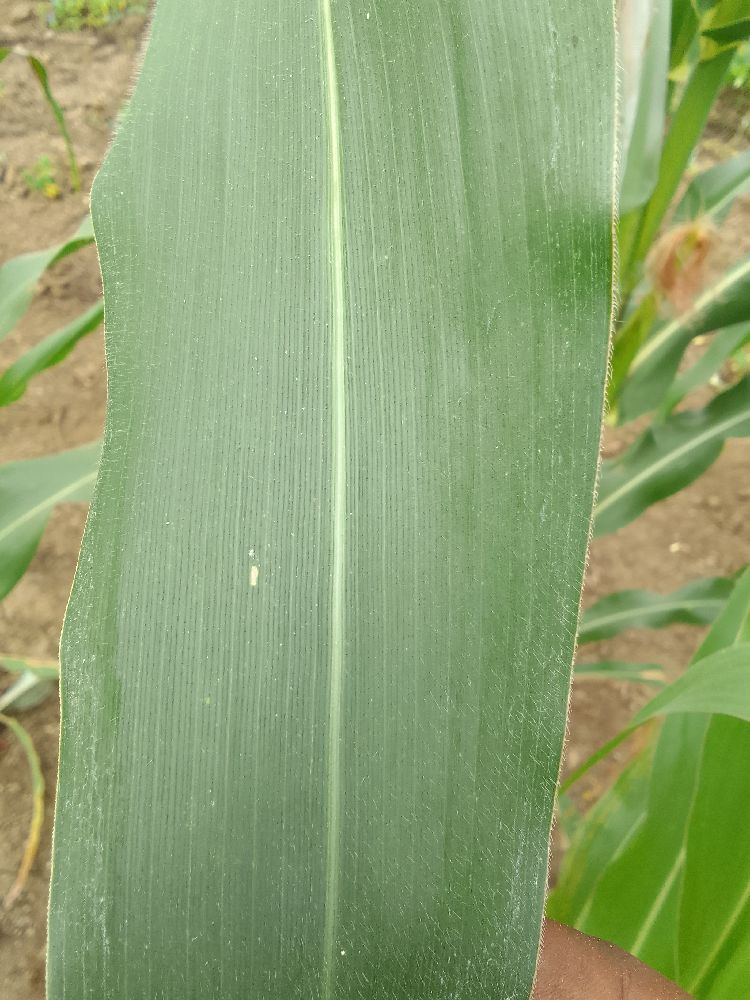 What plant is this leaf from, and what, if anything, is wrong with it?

maize, healthy
